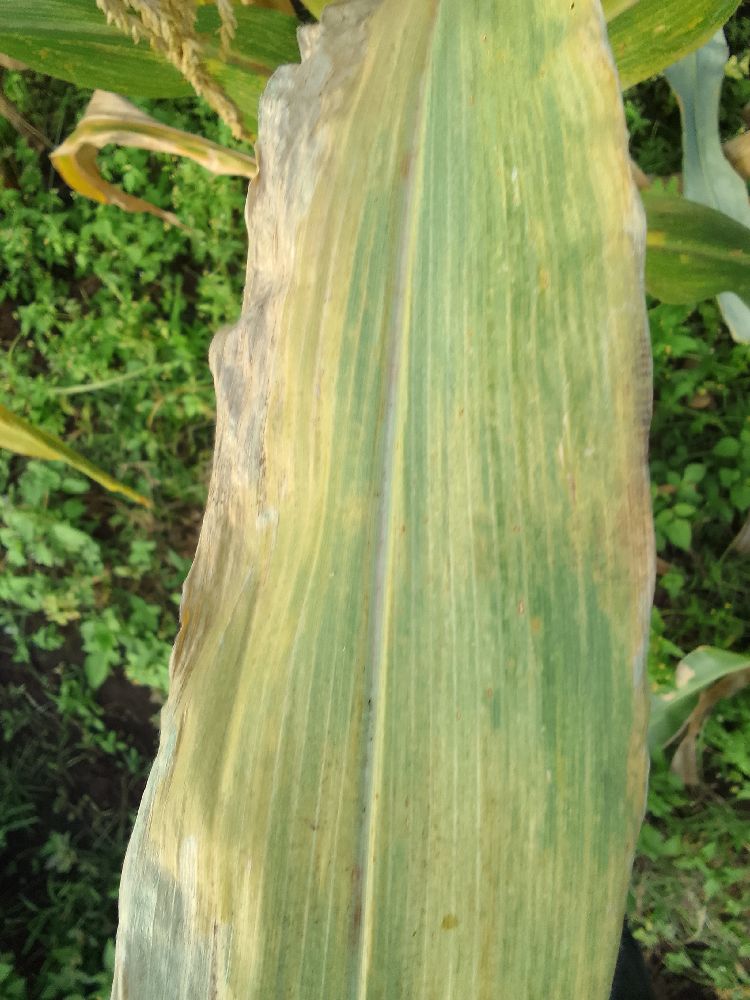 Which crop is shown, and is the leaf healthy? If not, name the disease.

maize, maize lethal necrosis
